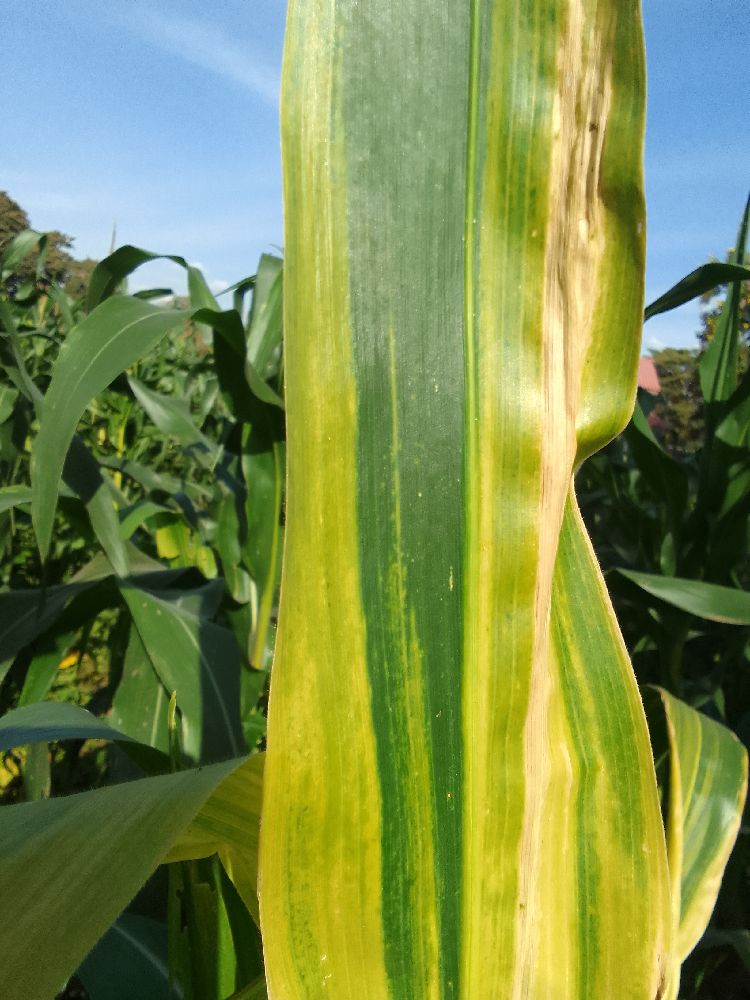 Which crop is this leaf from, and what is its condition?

maize, maize lethal necrosis
